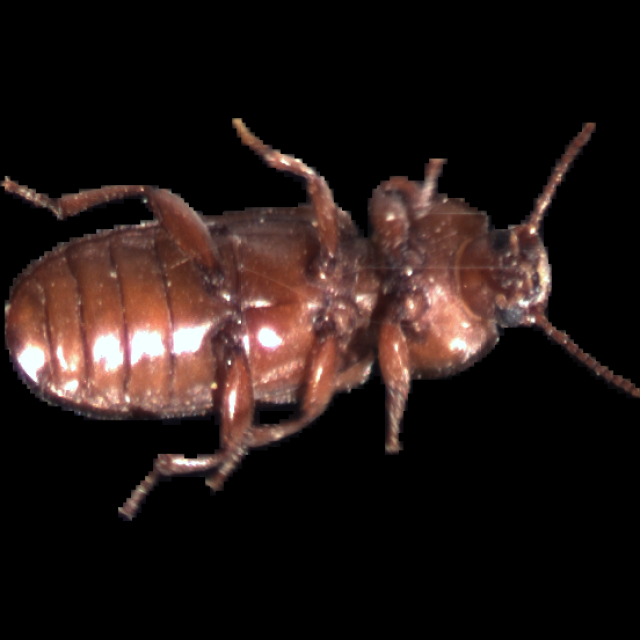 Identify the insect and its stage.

mealworm beetle
